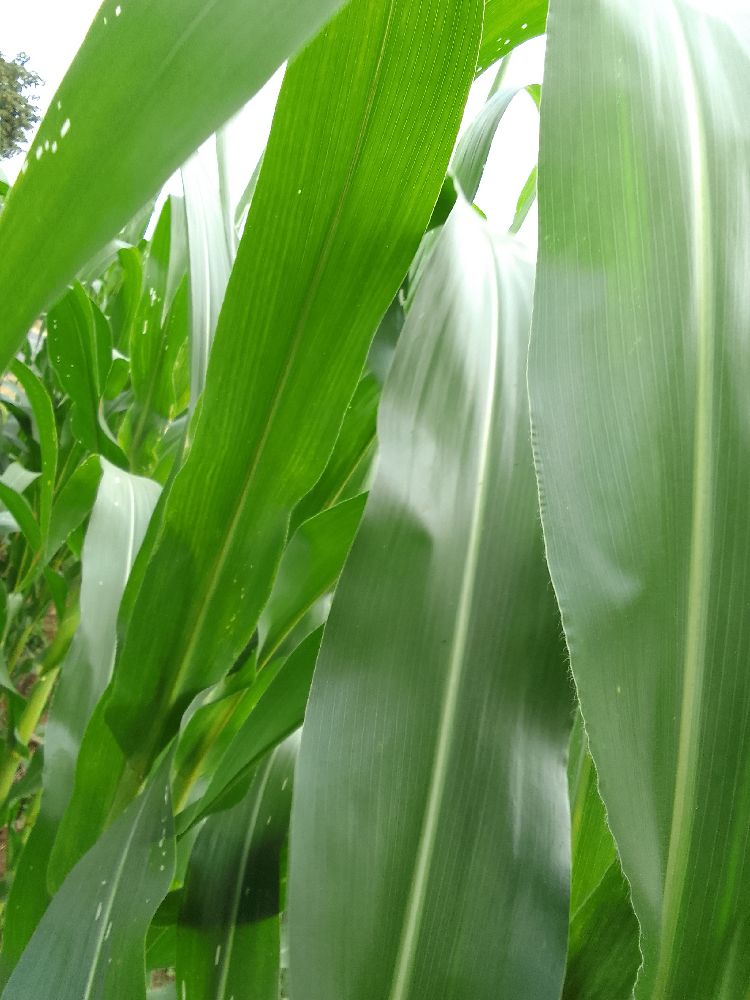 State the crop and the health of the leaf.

maize, healthy
